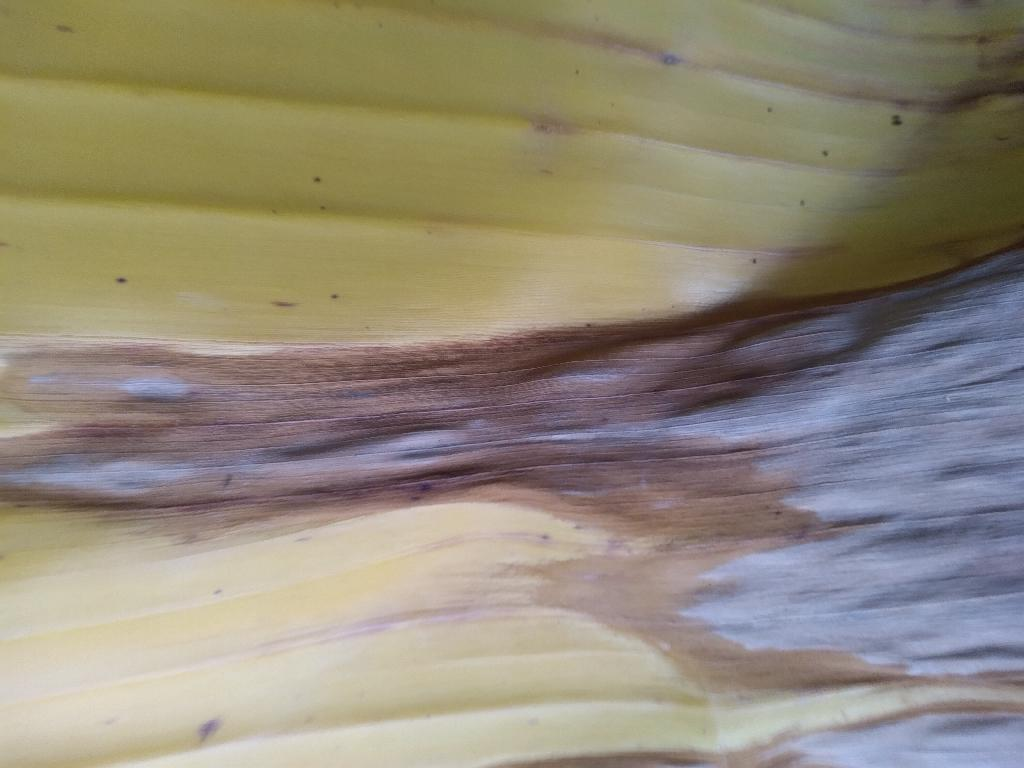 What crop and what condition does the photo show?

banana, fusarium wilt race 1
